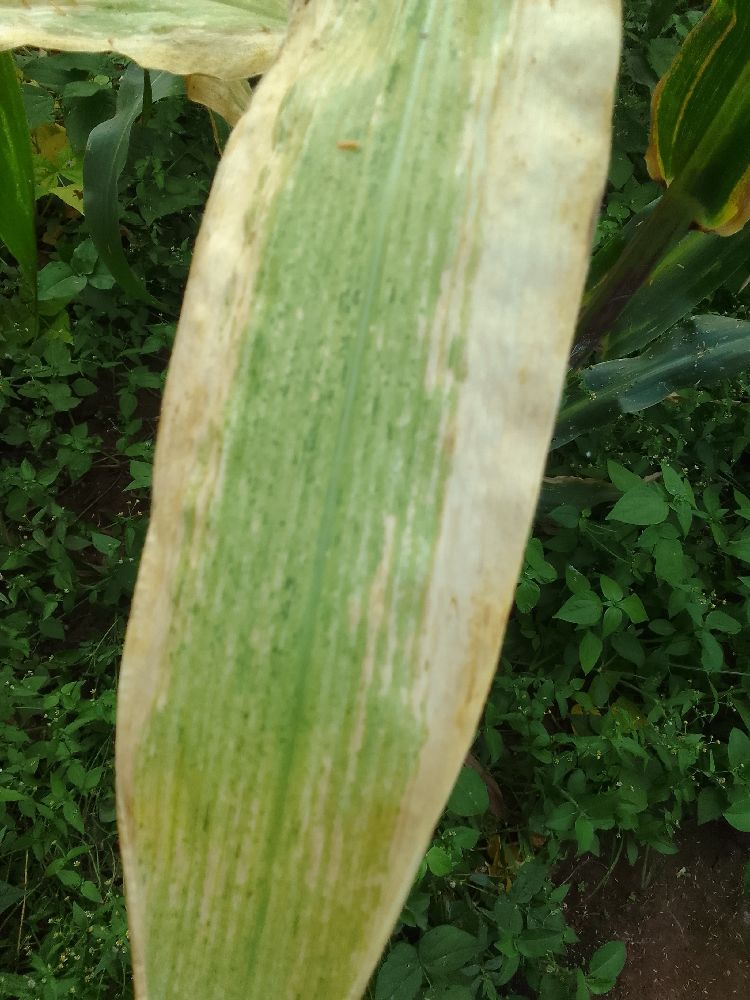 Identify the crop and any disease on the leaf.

maize, maize lethal necrosis
